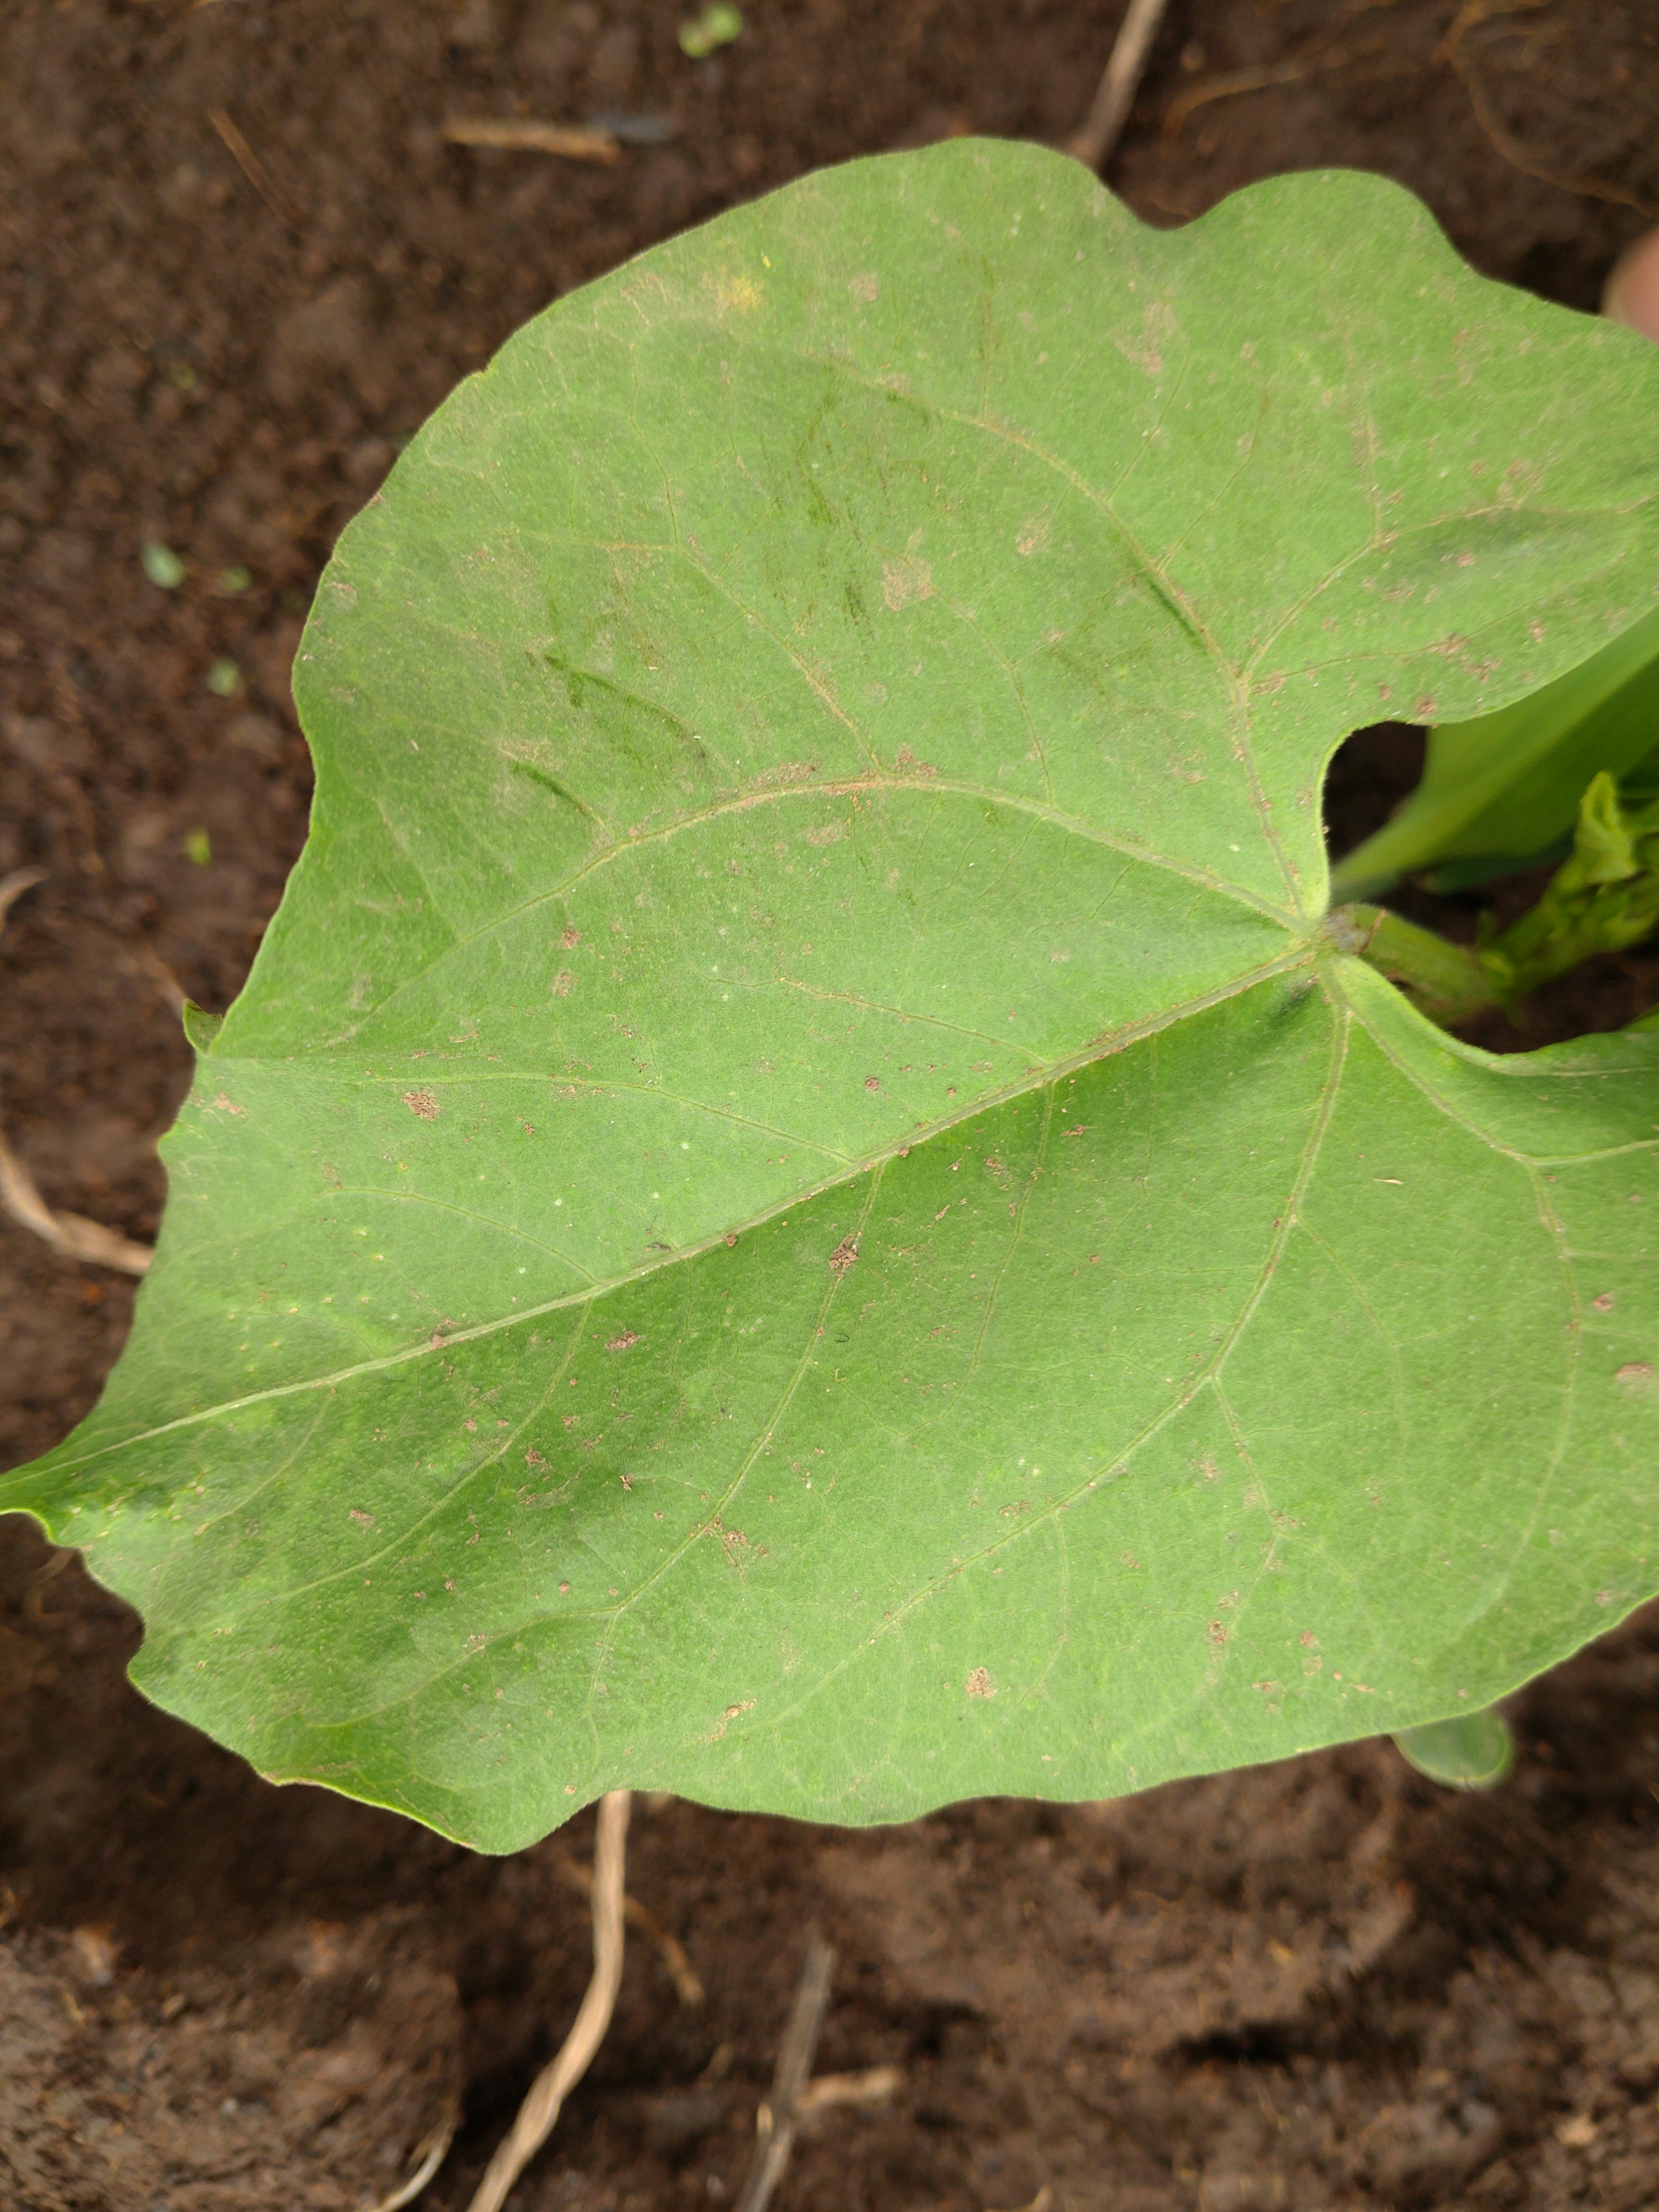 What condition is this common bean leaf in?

healthy
